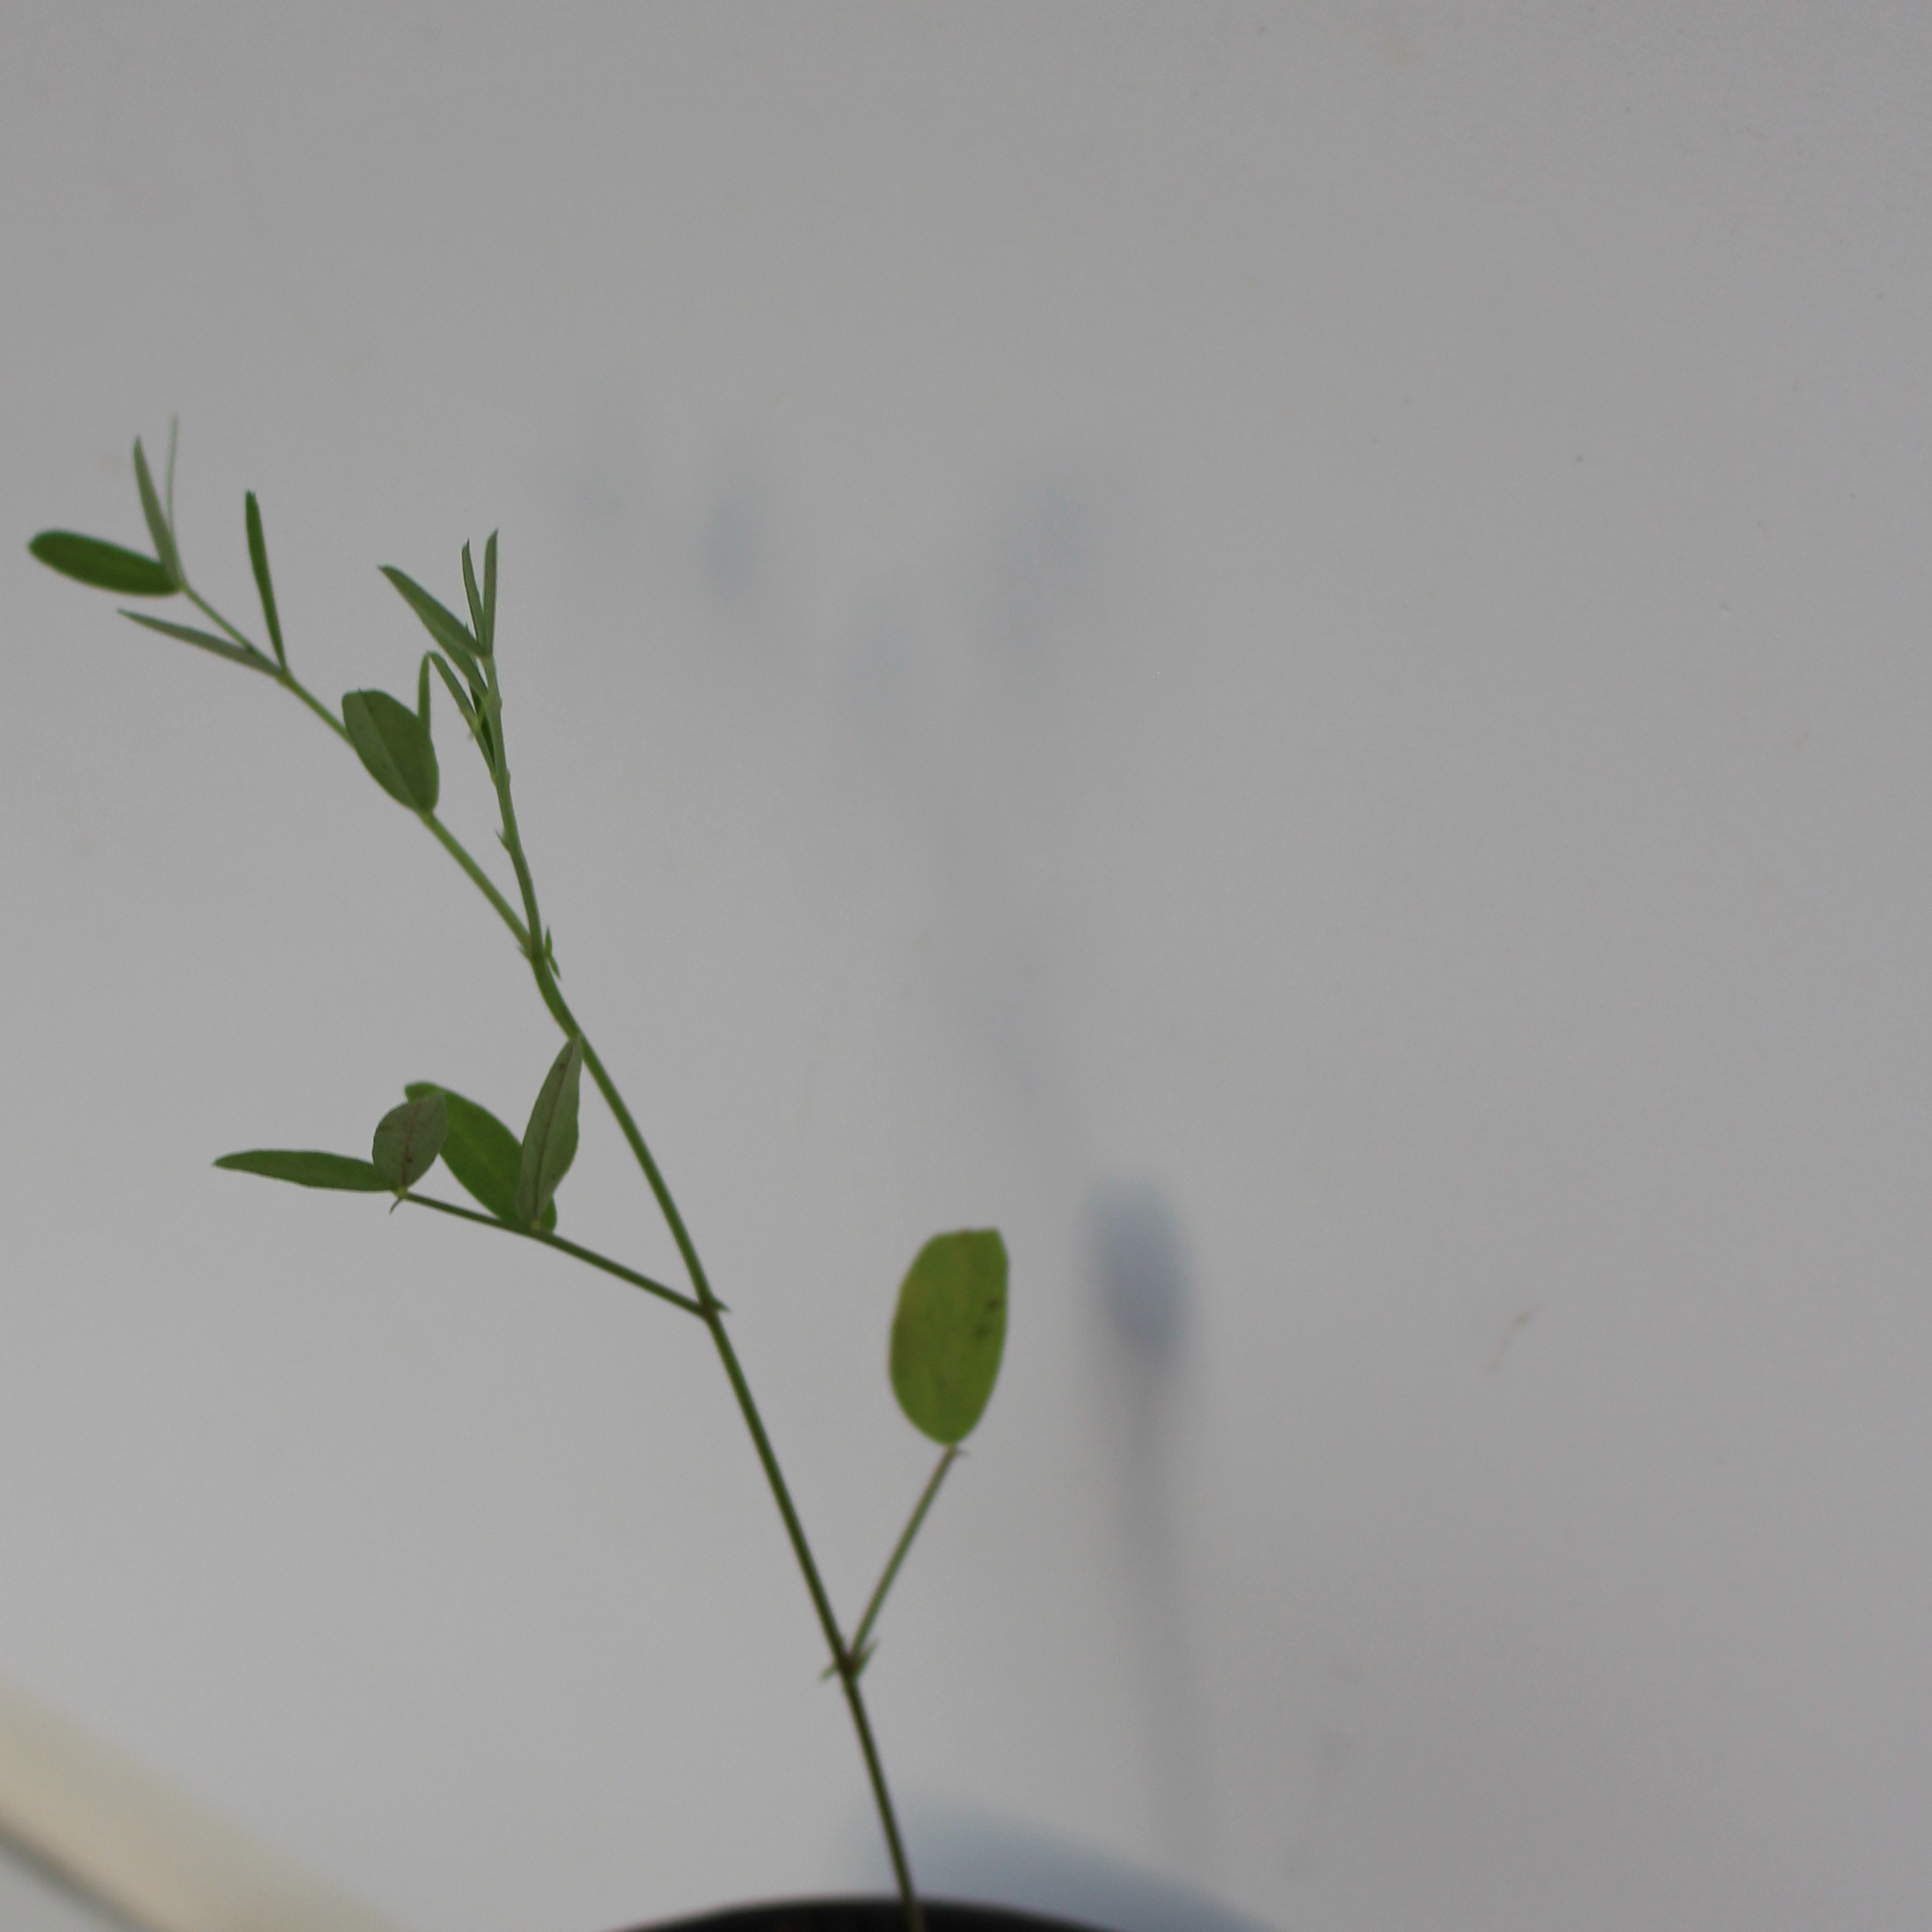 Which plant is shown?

Vicia sativa
